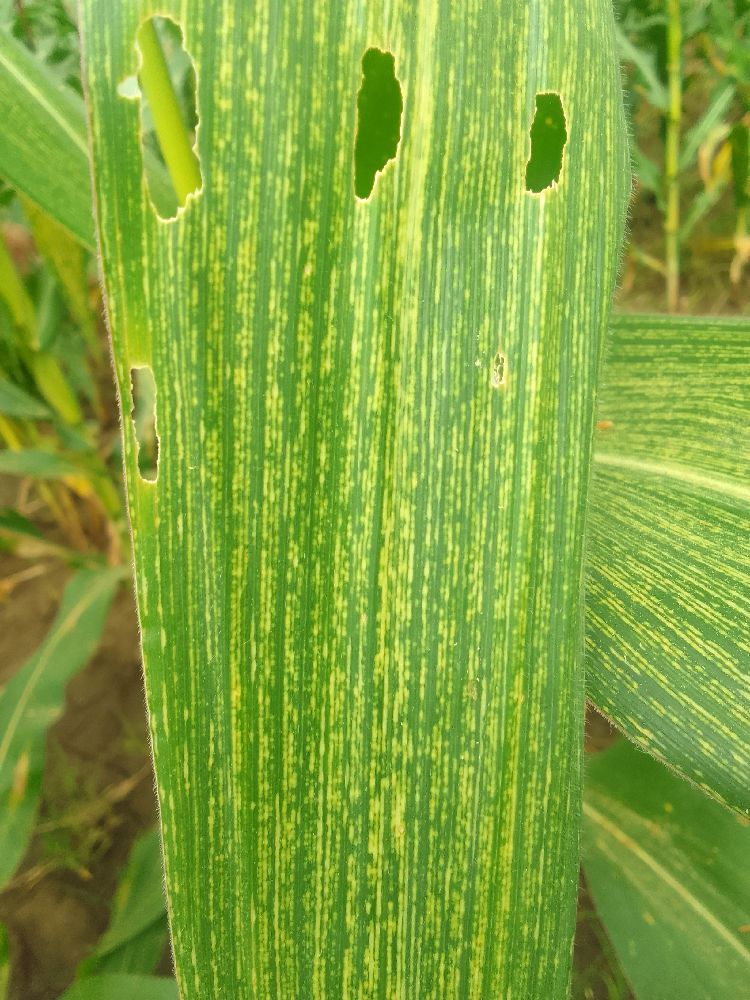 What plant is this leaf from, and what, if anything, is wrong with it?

maize, maize streak virus
